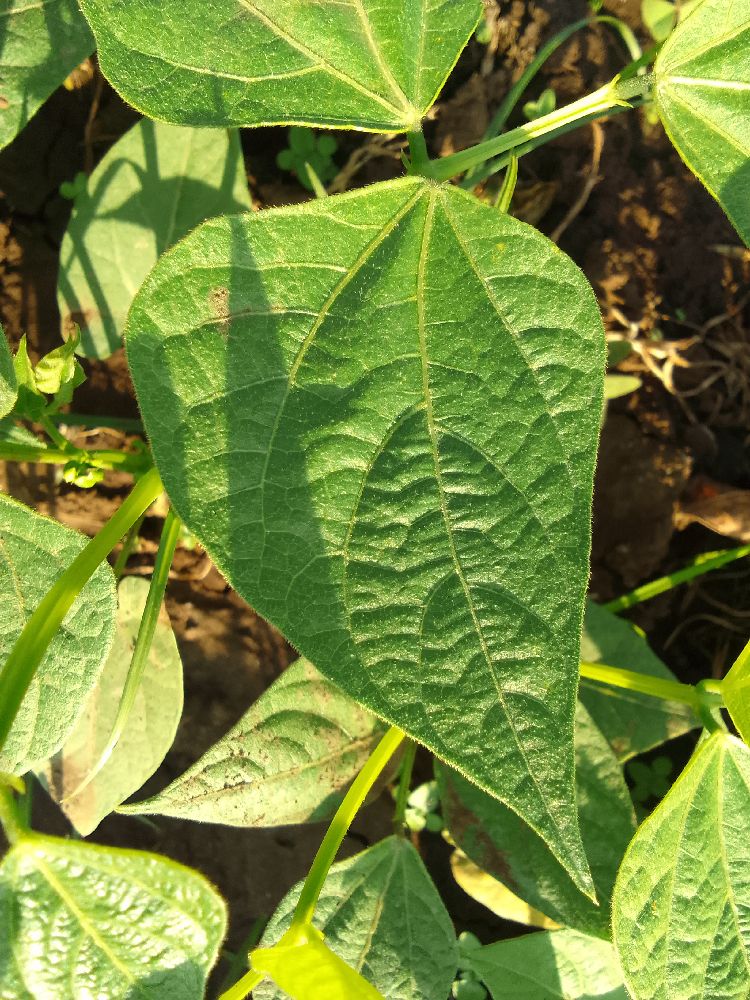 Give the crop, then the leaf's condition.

common bean, healthy
